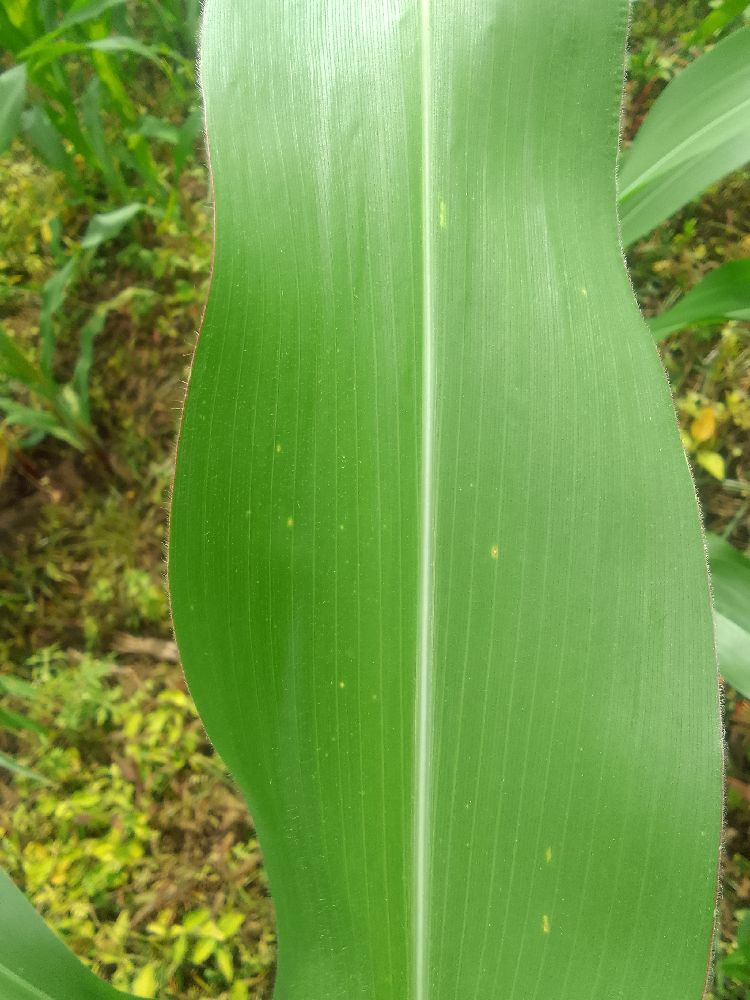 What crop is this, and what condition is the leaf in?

maize, healthy
